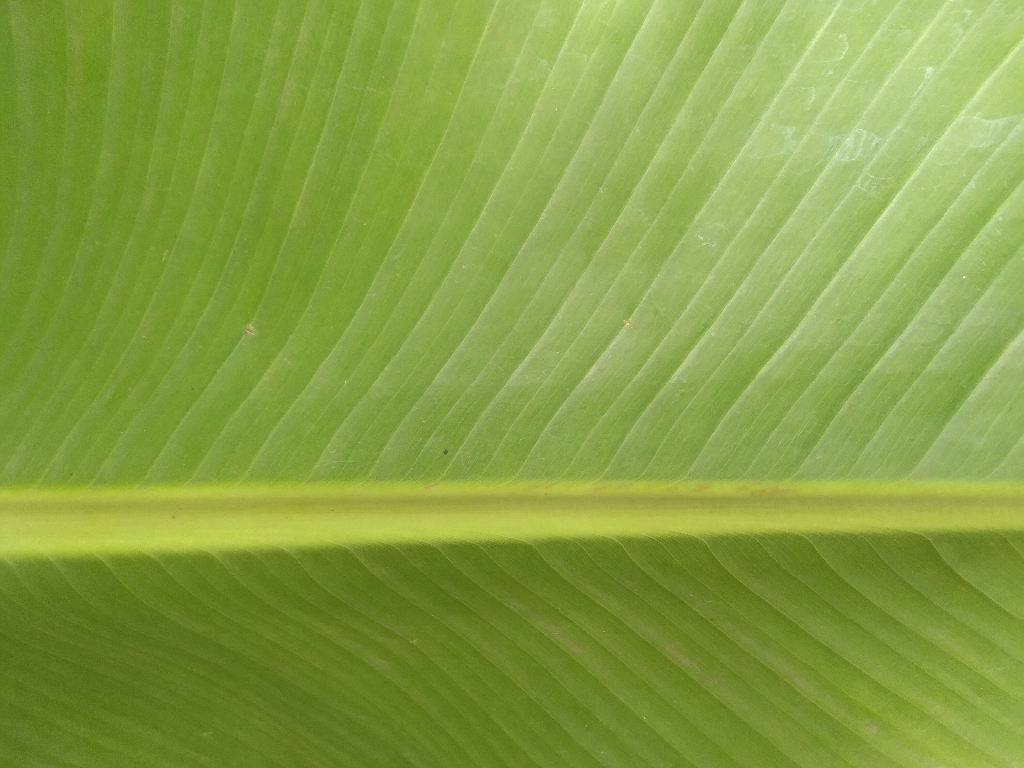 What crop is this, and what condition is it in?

banana, healthy
